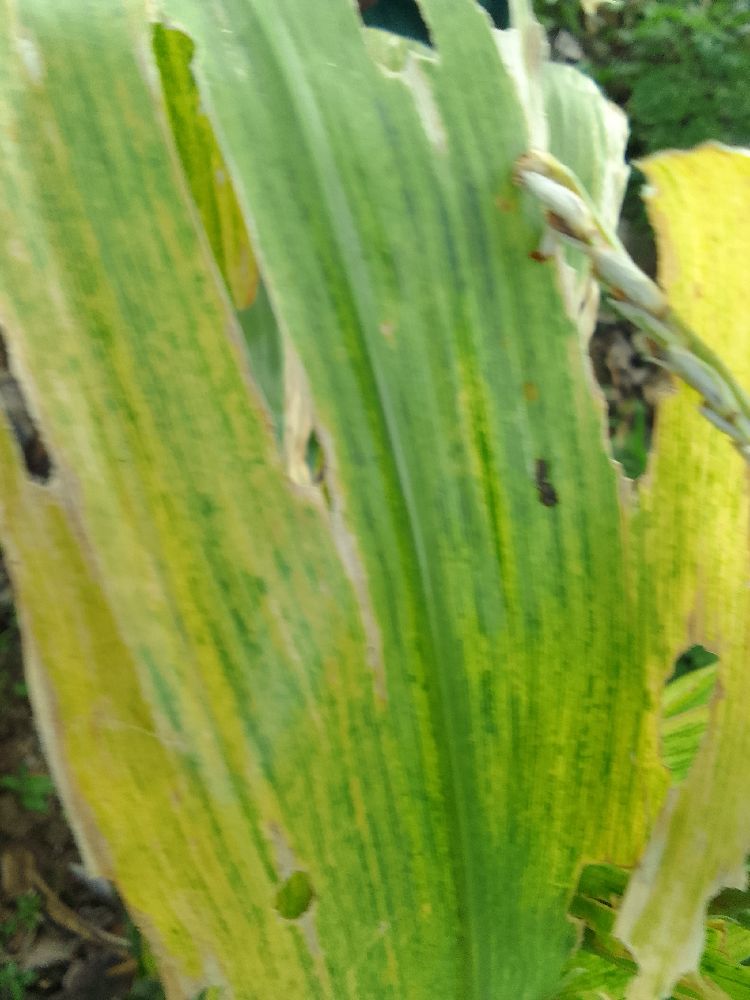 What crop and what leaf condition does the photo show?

maize, maize lethal necrosis
